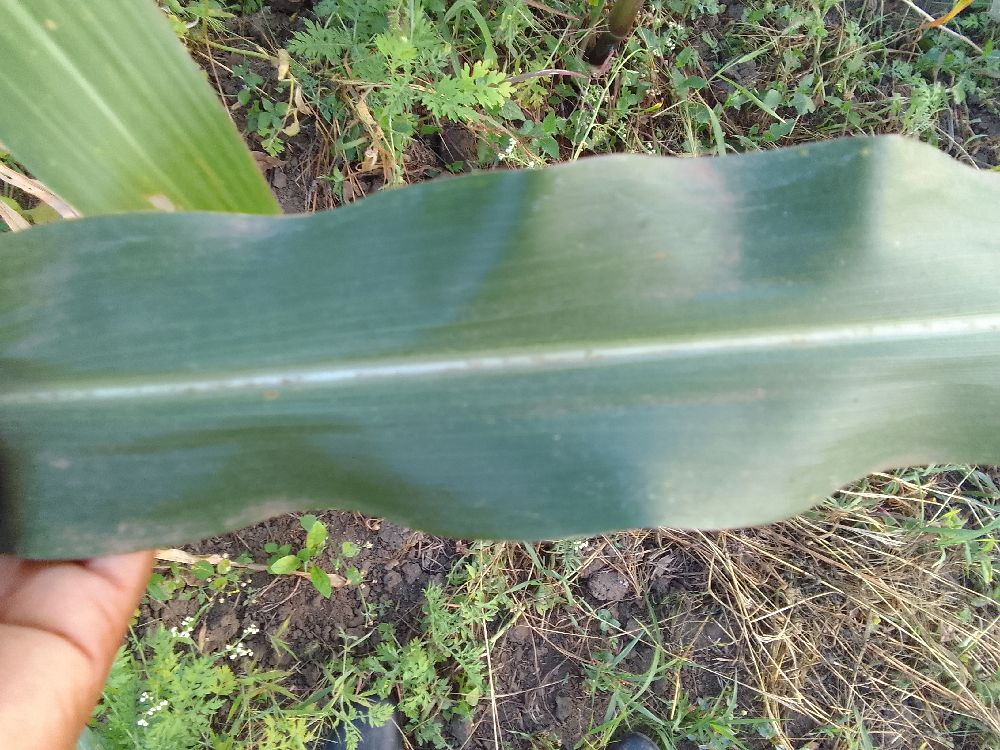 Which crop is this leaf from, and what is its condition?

maize, healthy
